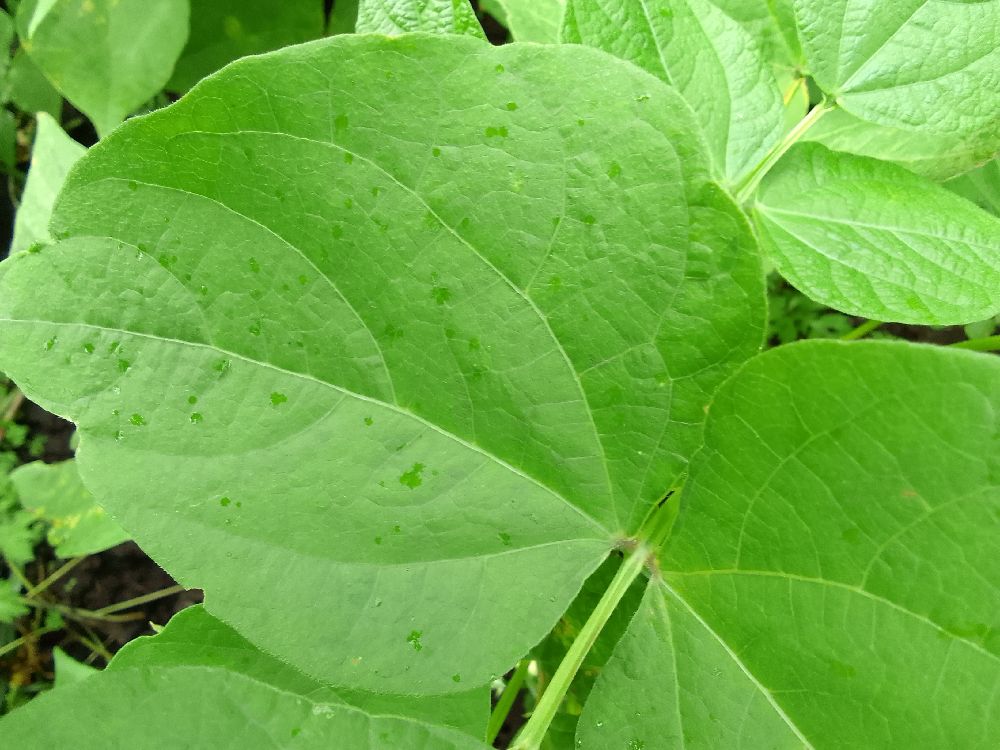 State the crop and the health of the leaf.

common bean, healthy
